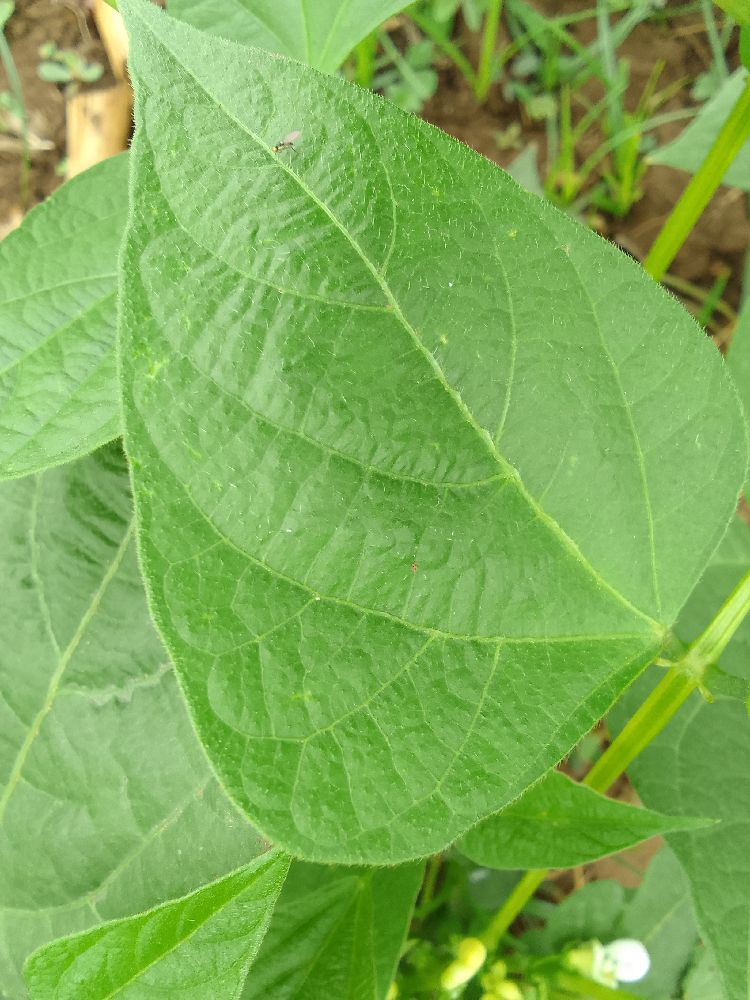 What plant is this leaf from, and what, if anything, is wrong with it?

common bean, healthy
